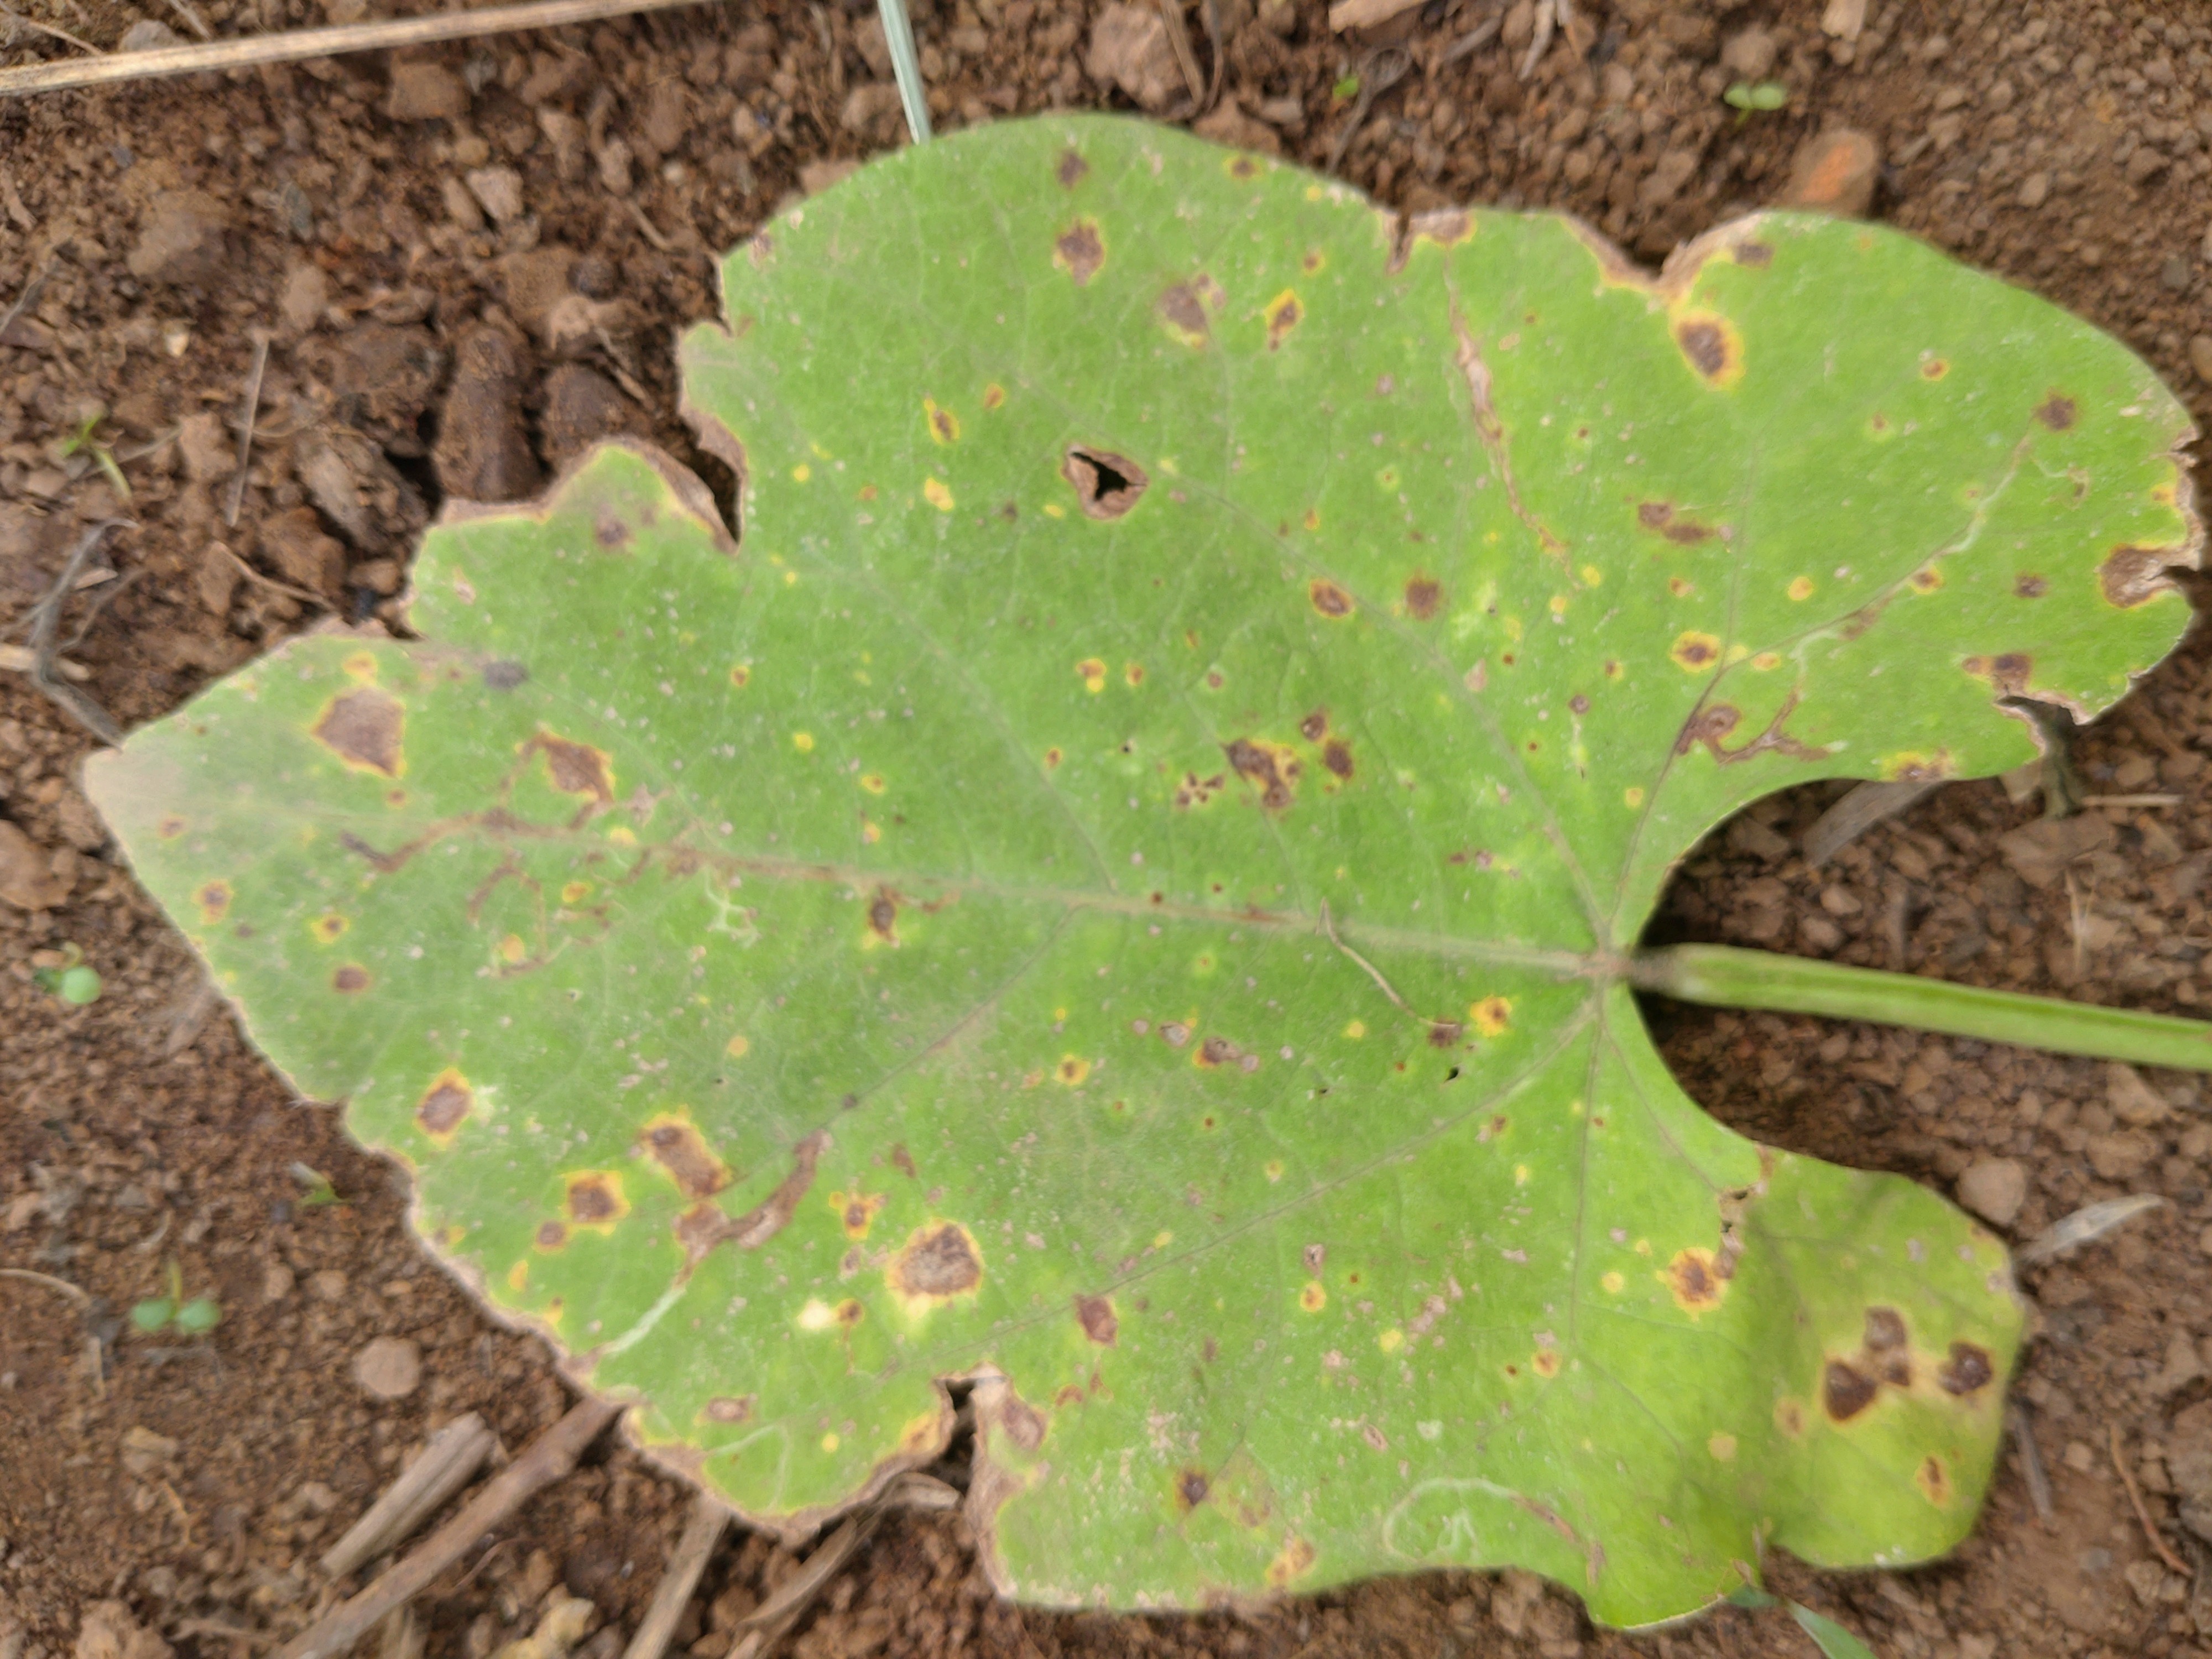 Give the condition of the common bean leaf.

rust
